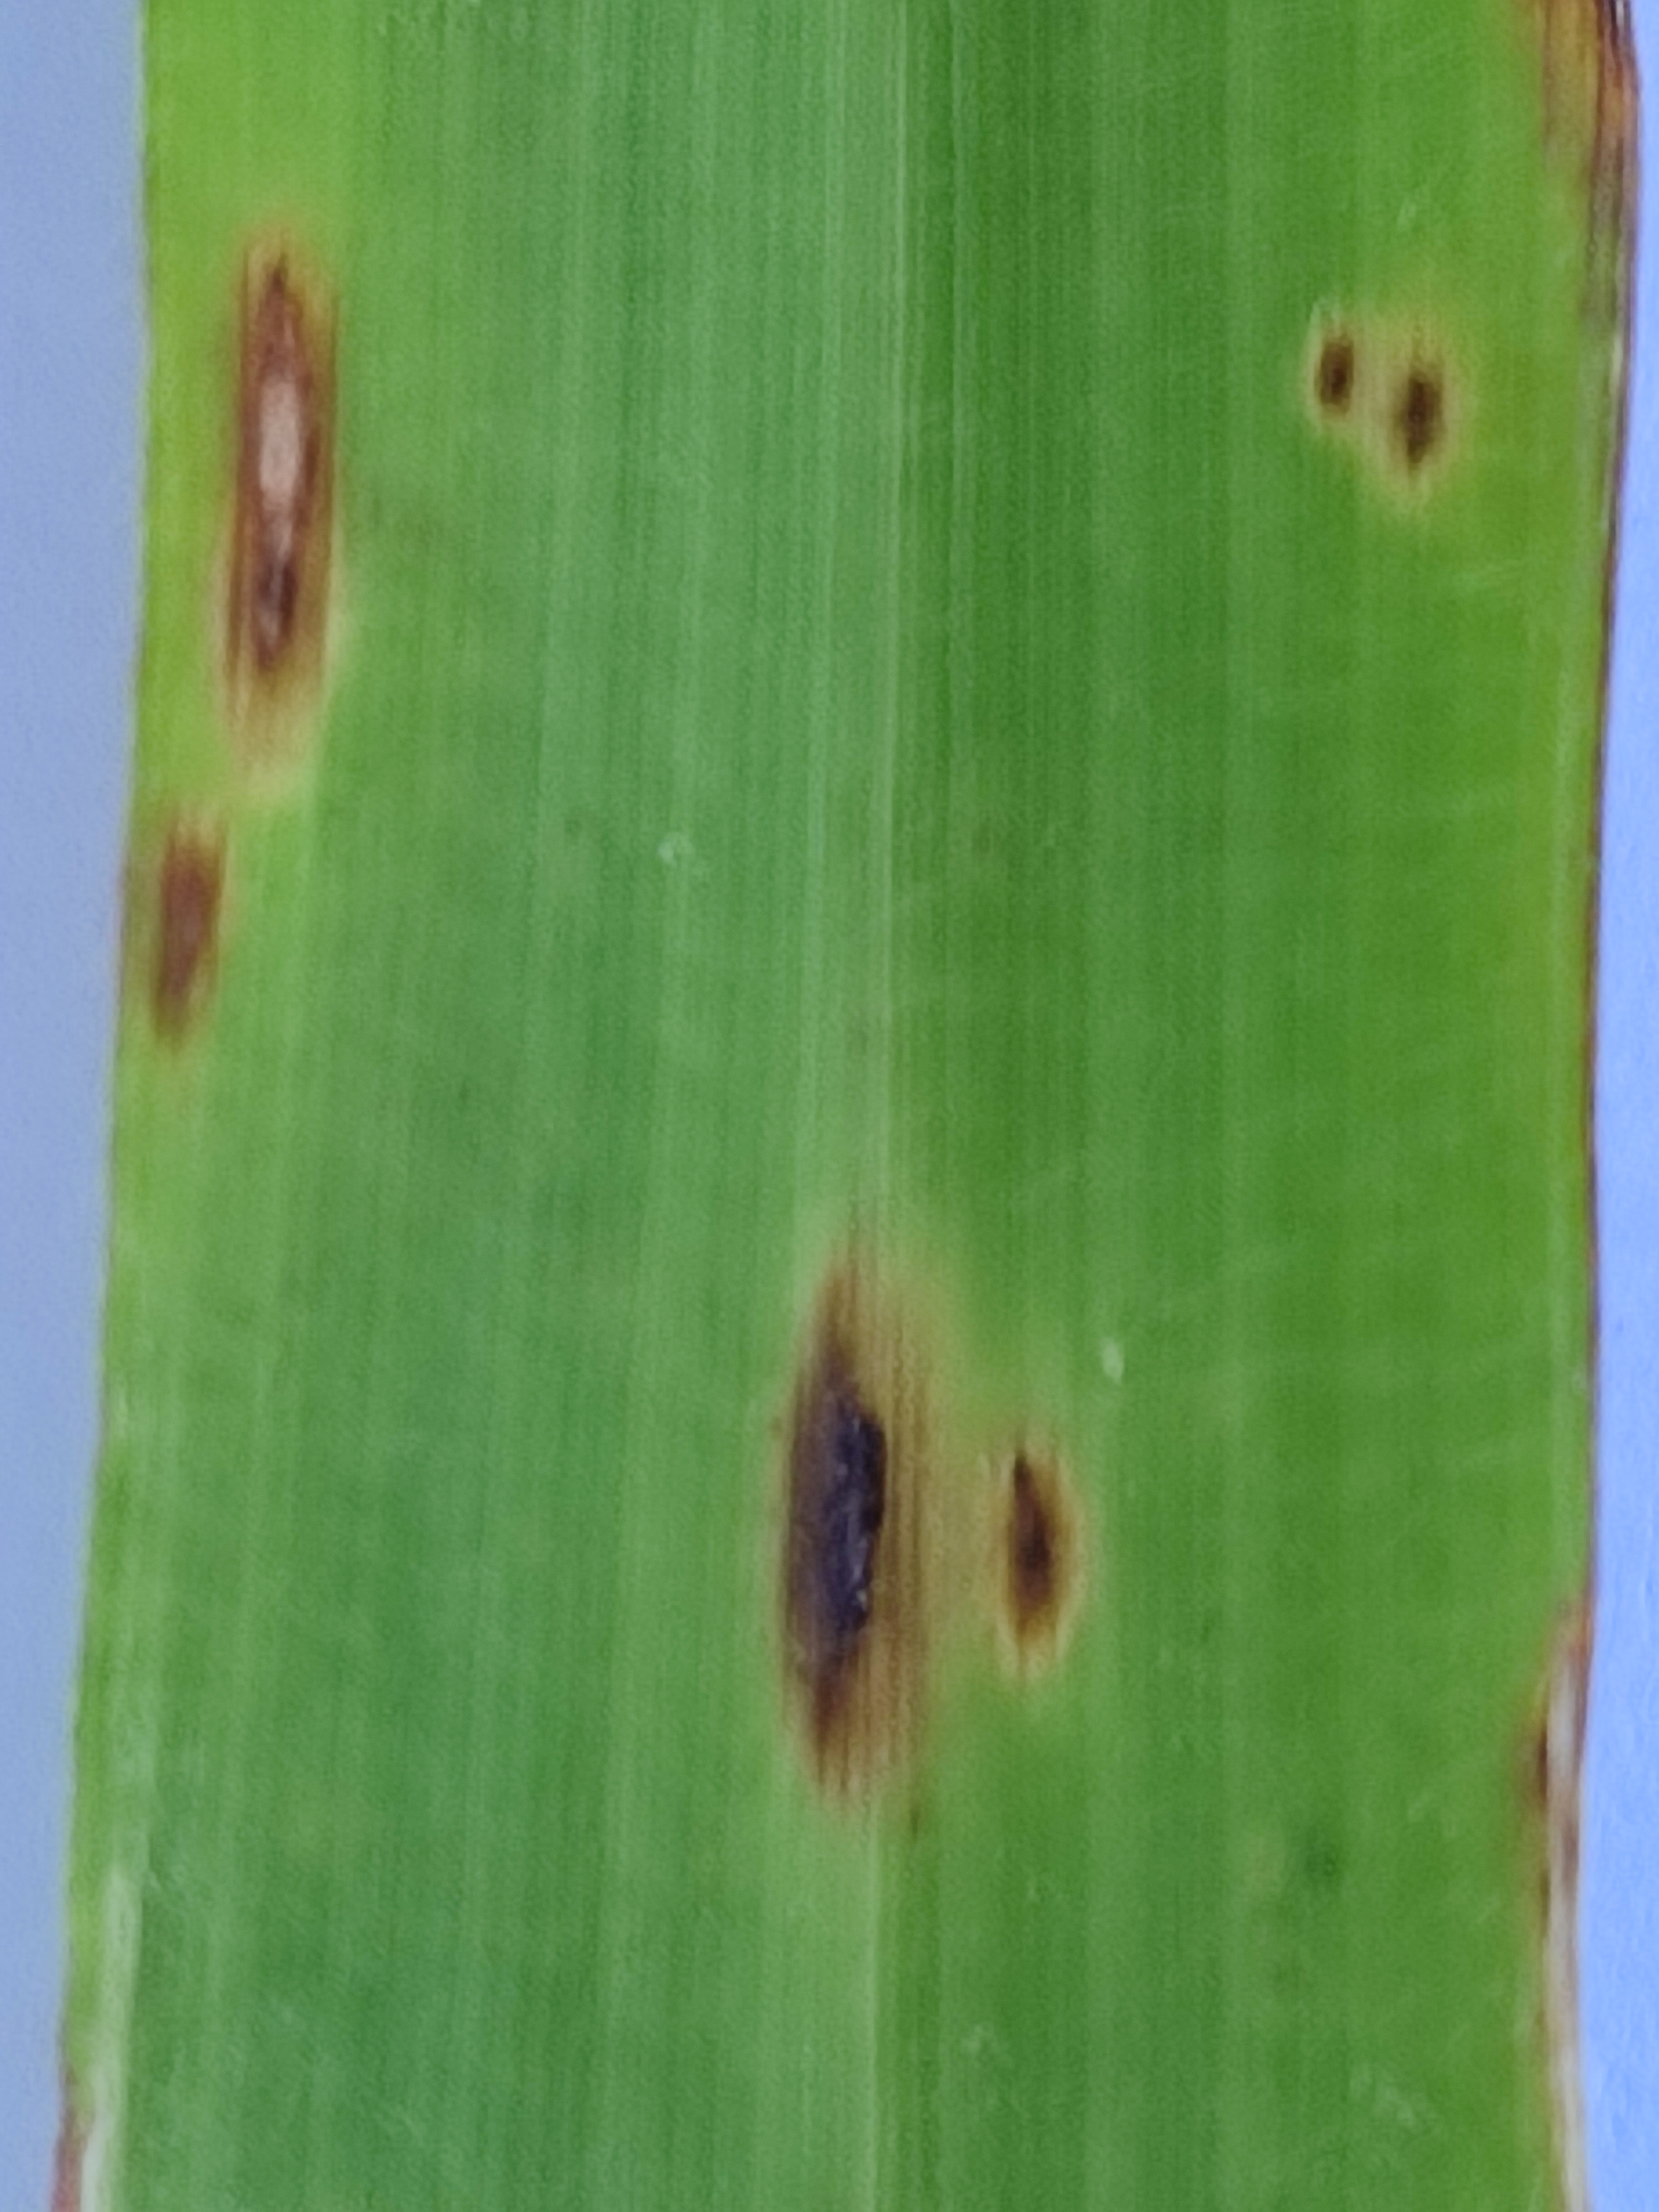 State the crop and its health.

pearl millet, pyricularia sp.
